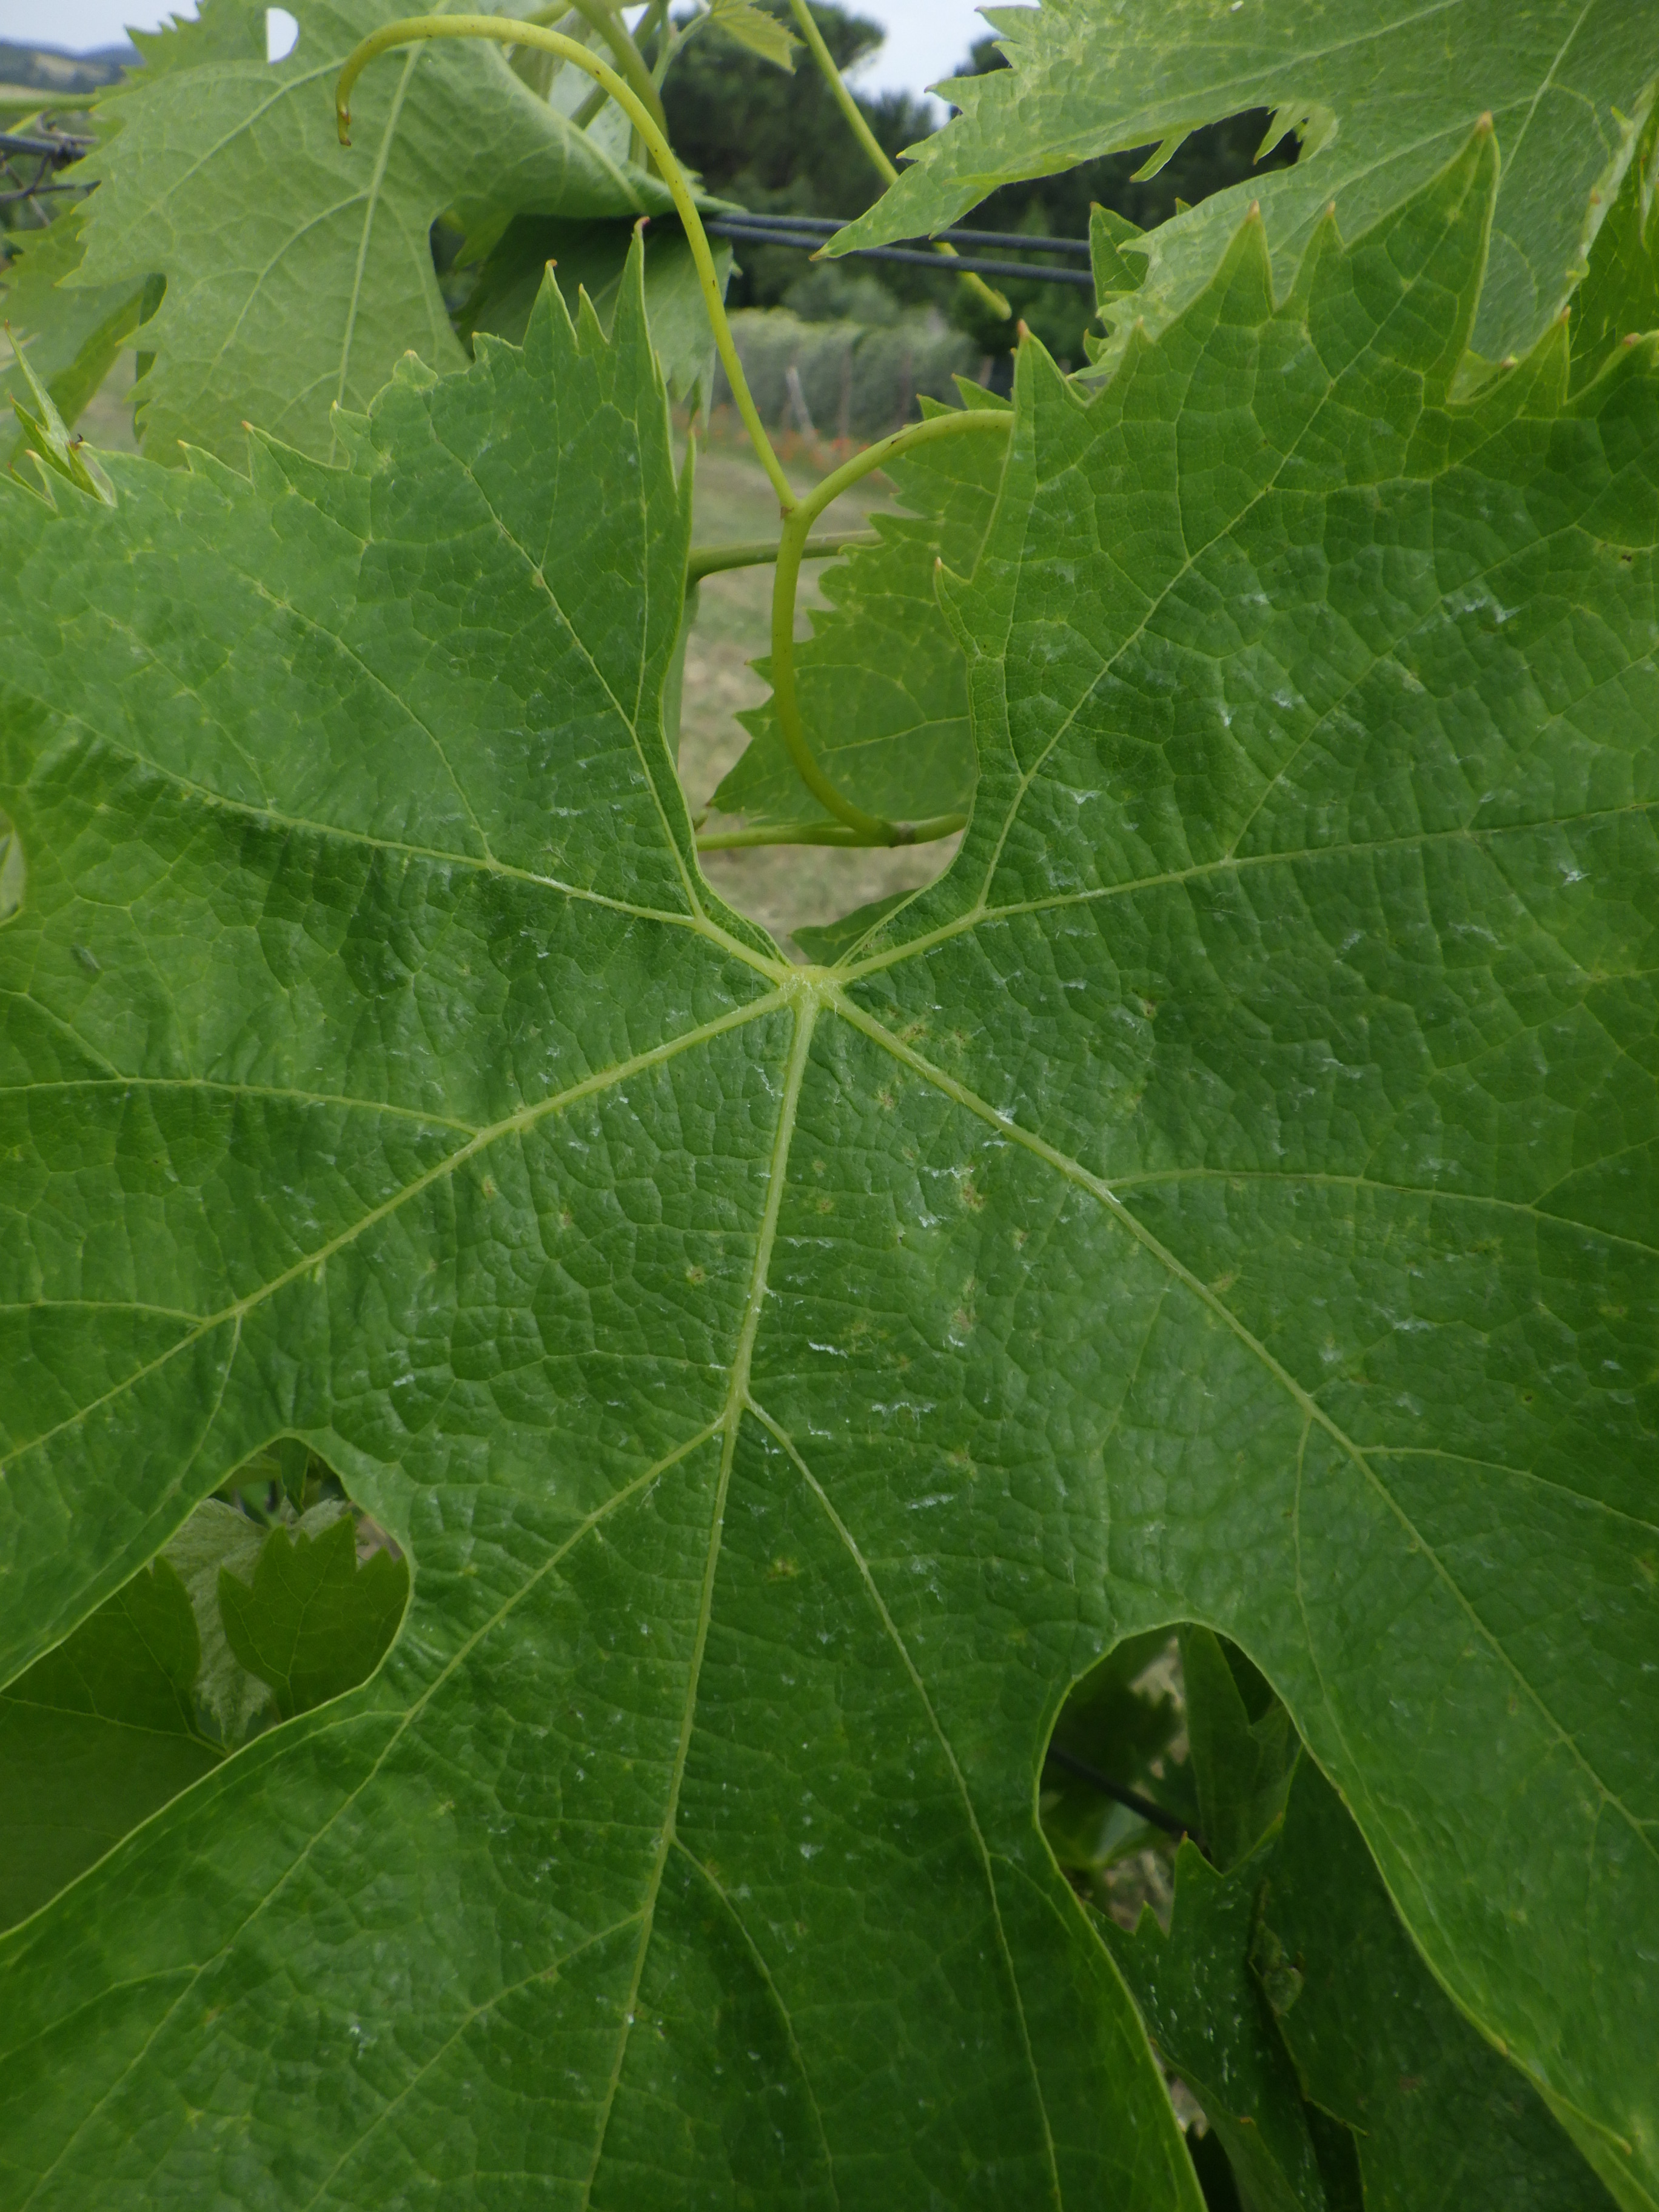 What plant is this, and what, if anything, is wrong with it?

grapevine, phytophagous
